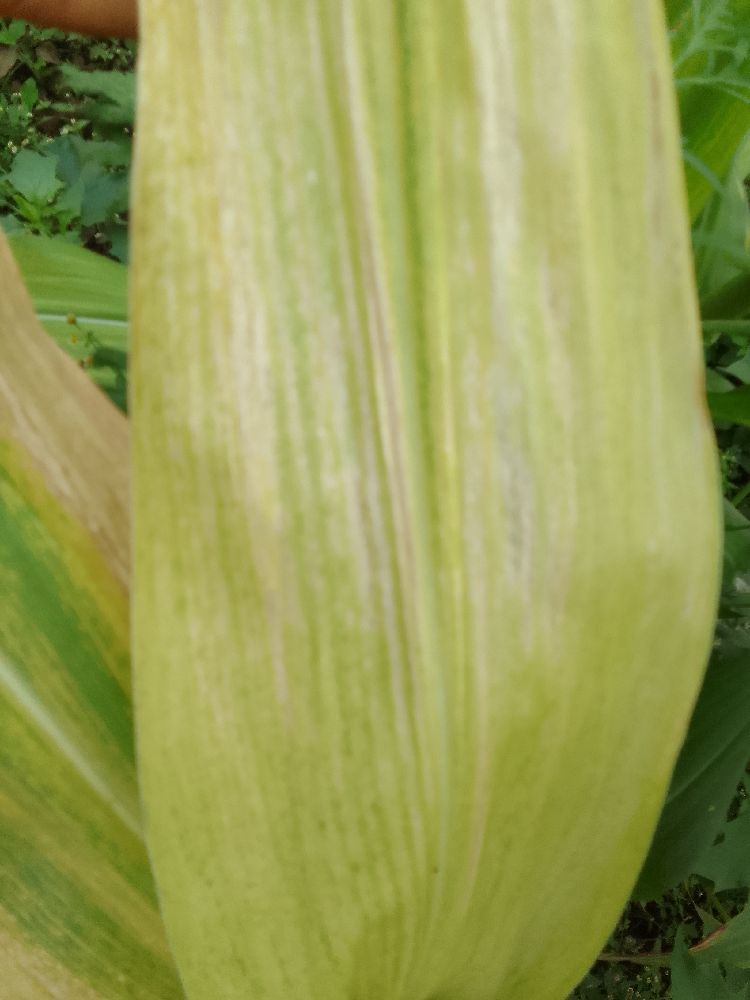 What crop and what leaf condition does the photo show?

maize, maize lethal necrosis
